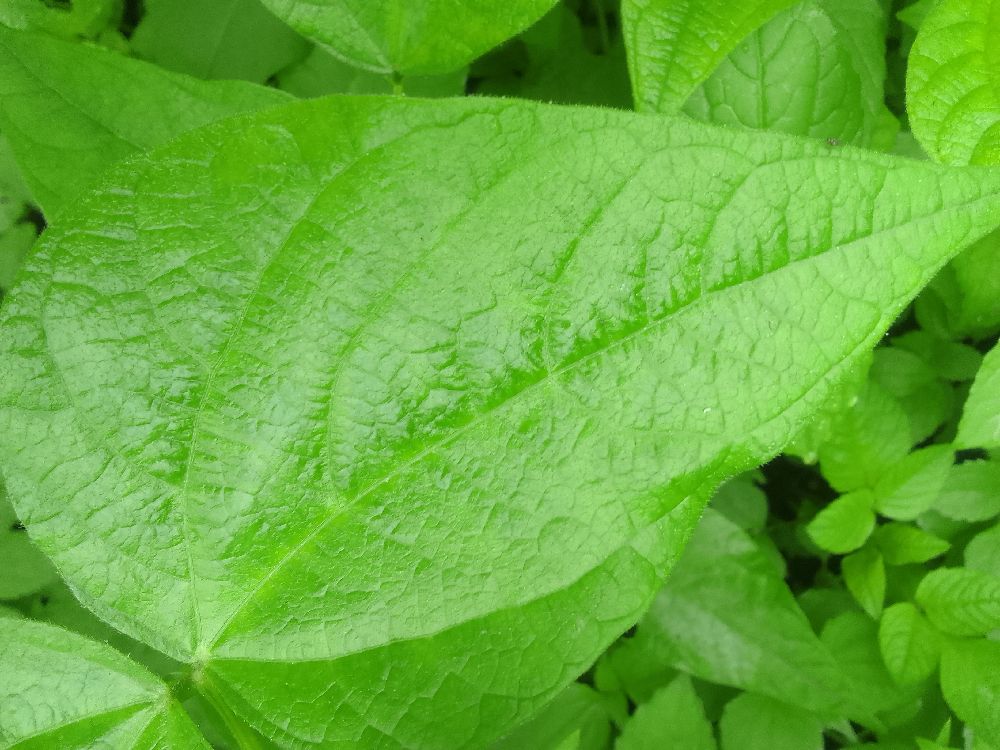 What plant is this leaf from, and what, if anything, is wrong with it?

common bean, healthy
